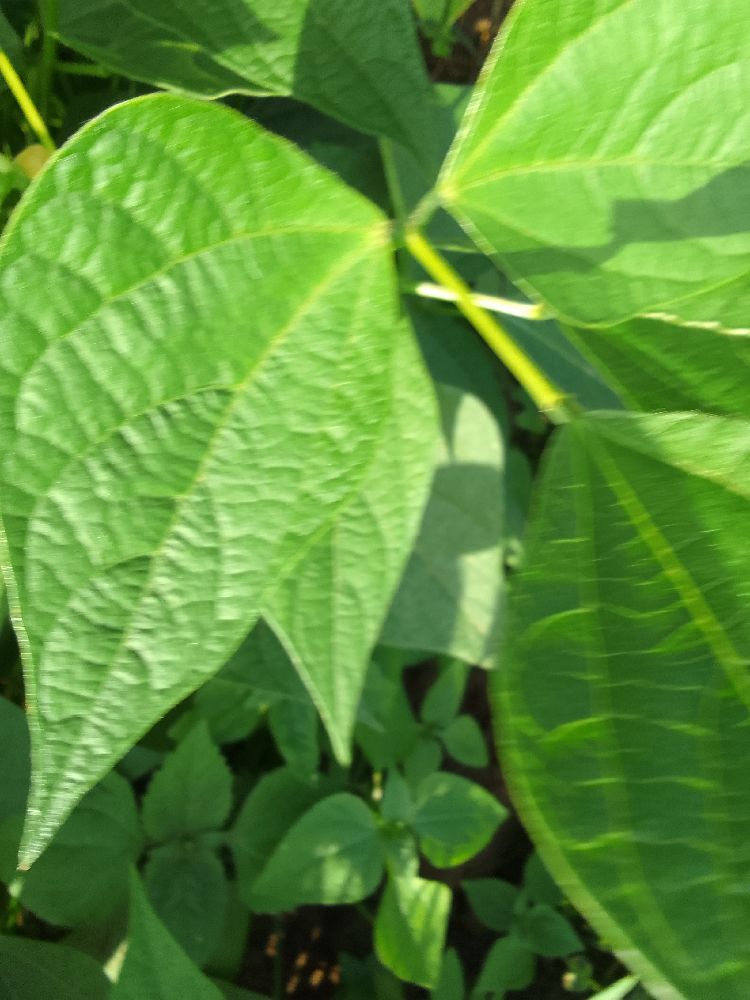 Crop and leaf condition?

common bean, healthy
